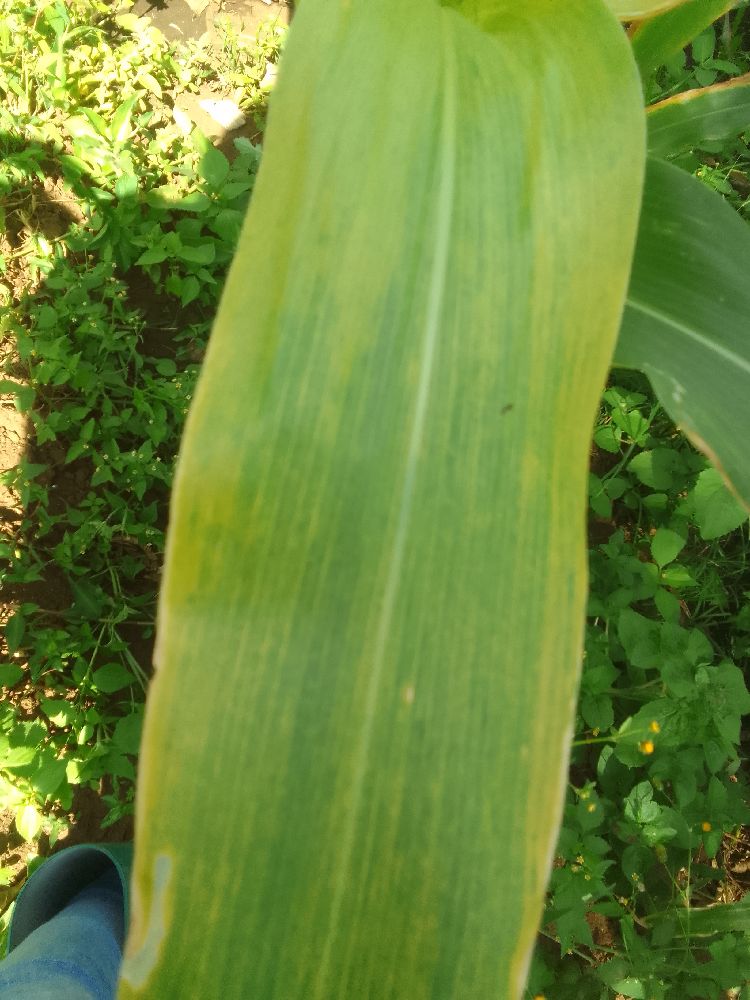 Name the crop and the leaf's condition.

maize, maize lethal necrosis
